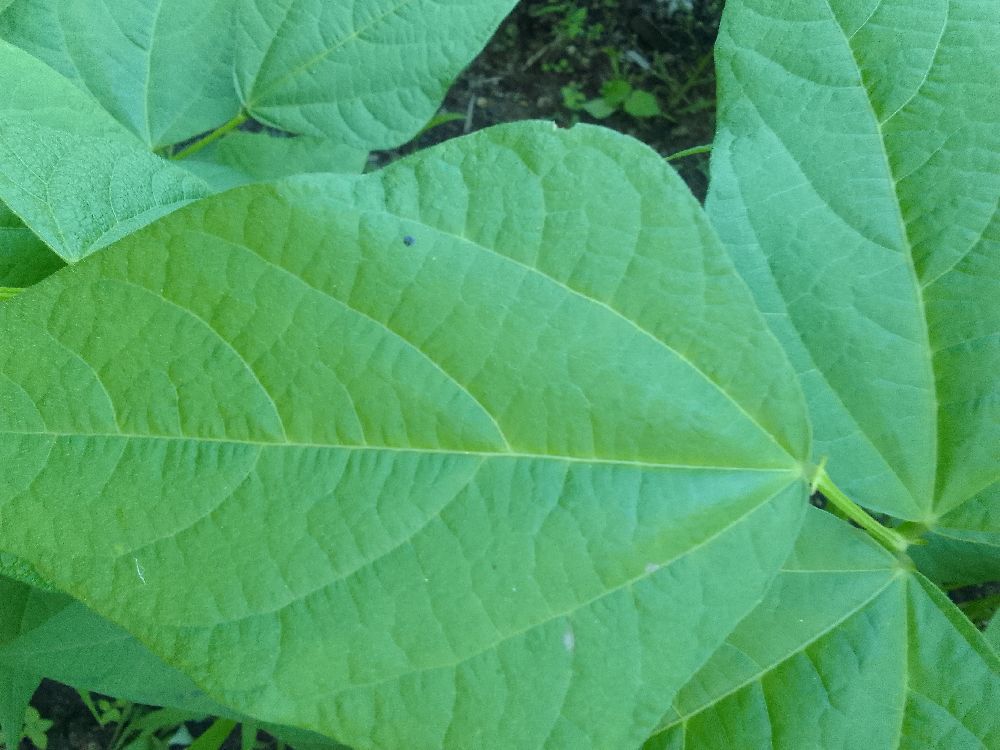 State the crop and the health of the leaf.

common bean, healthy
